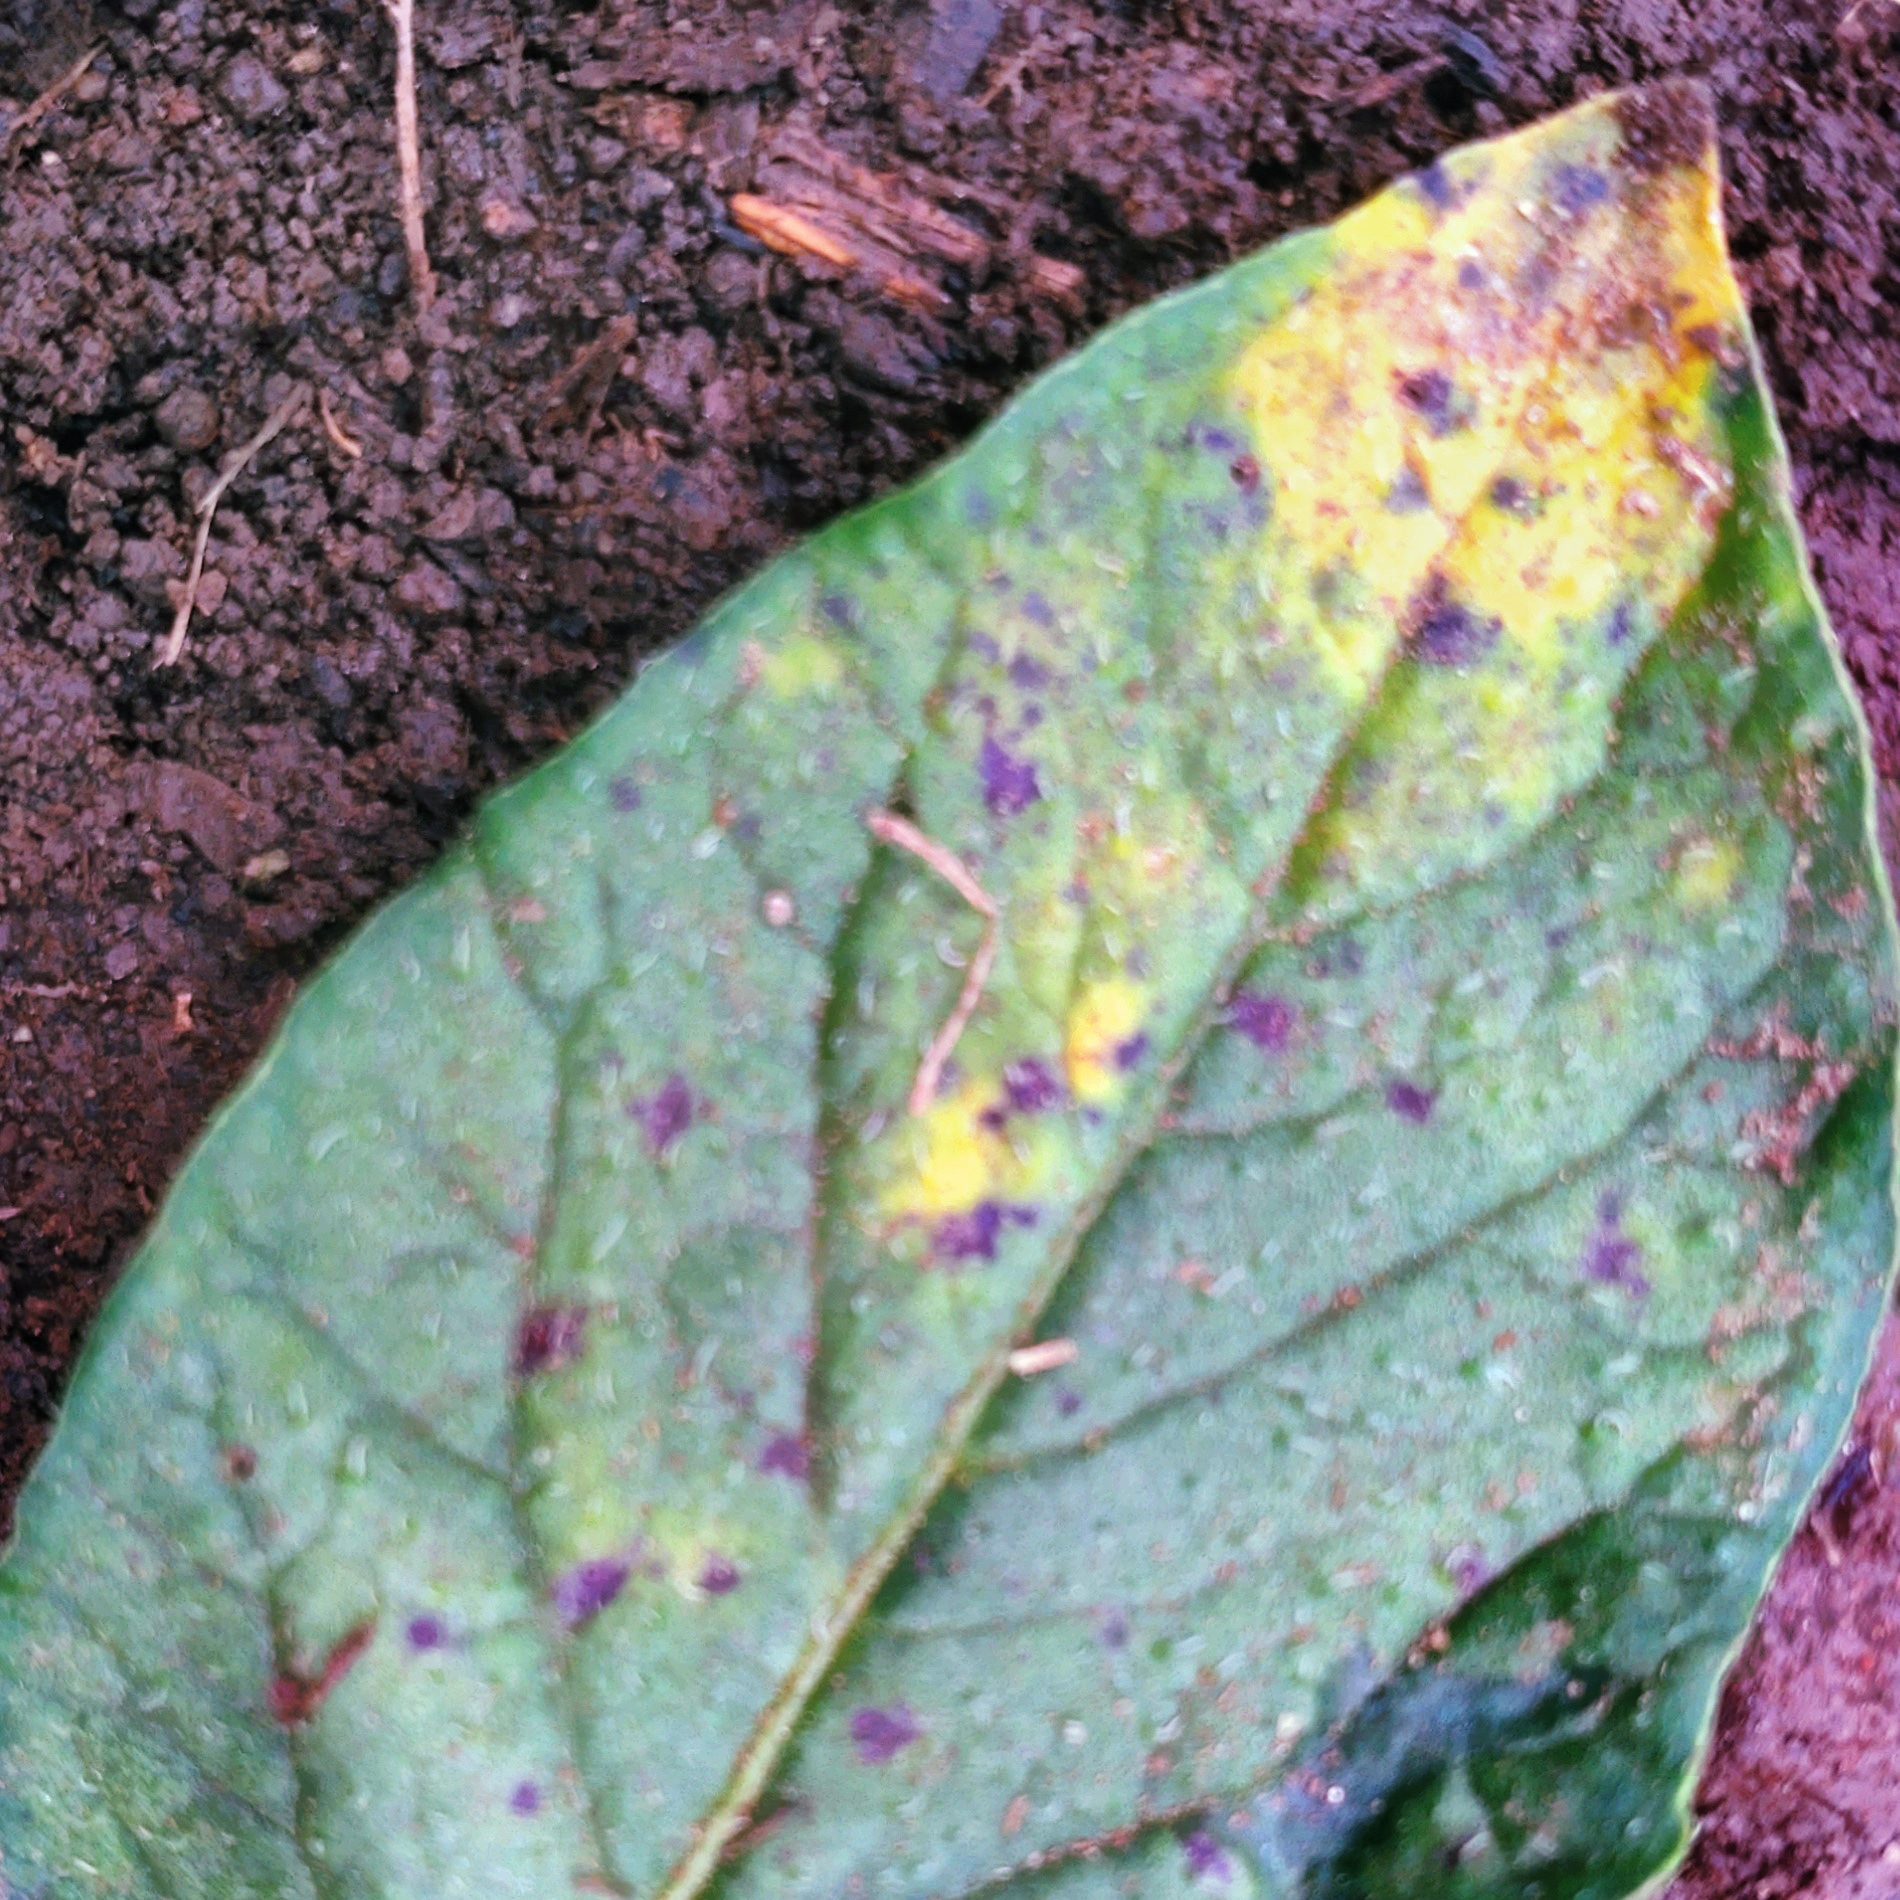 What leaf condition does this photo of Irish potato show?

late blight
